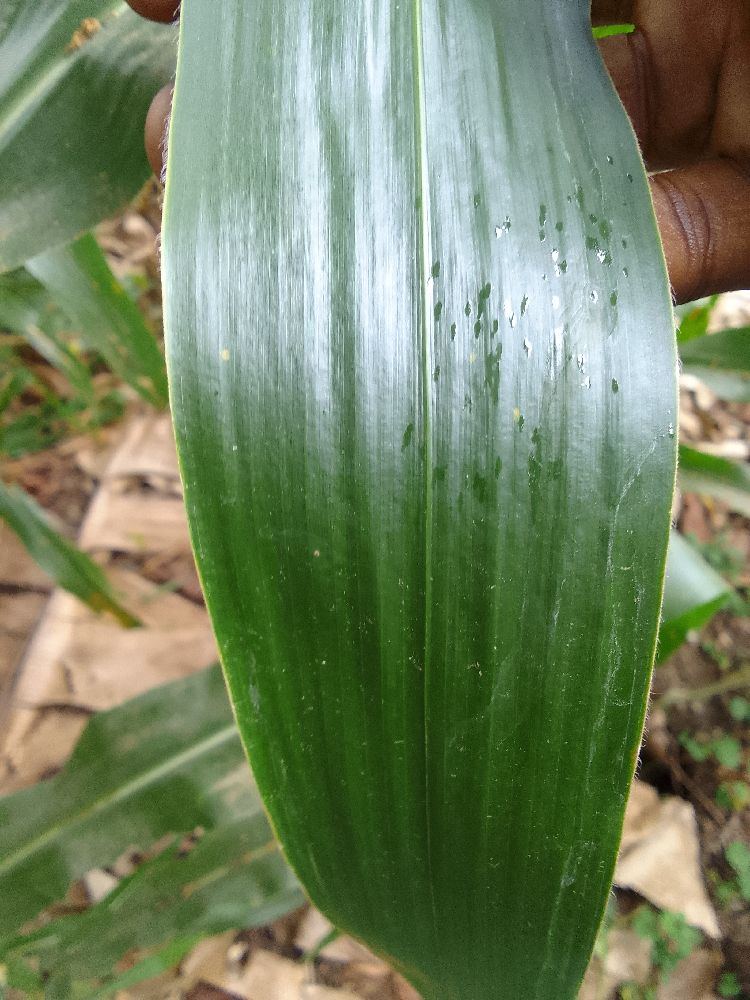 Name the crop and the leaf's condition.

maize, healthy
